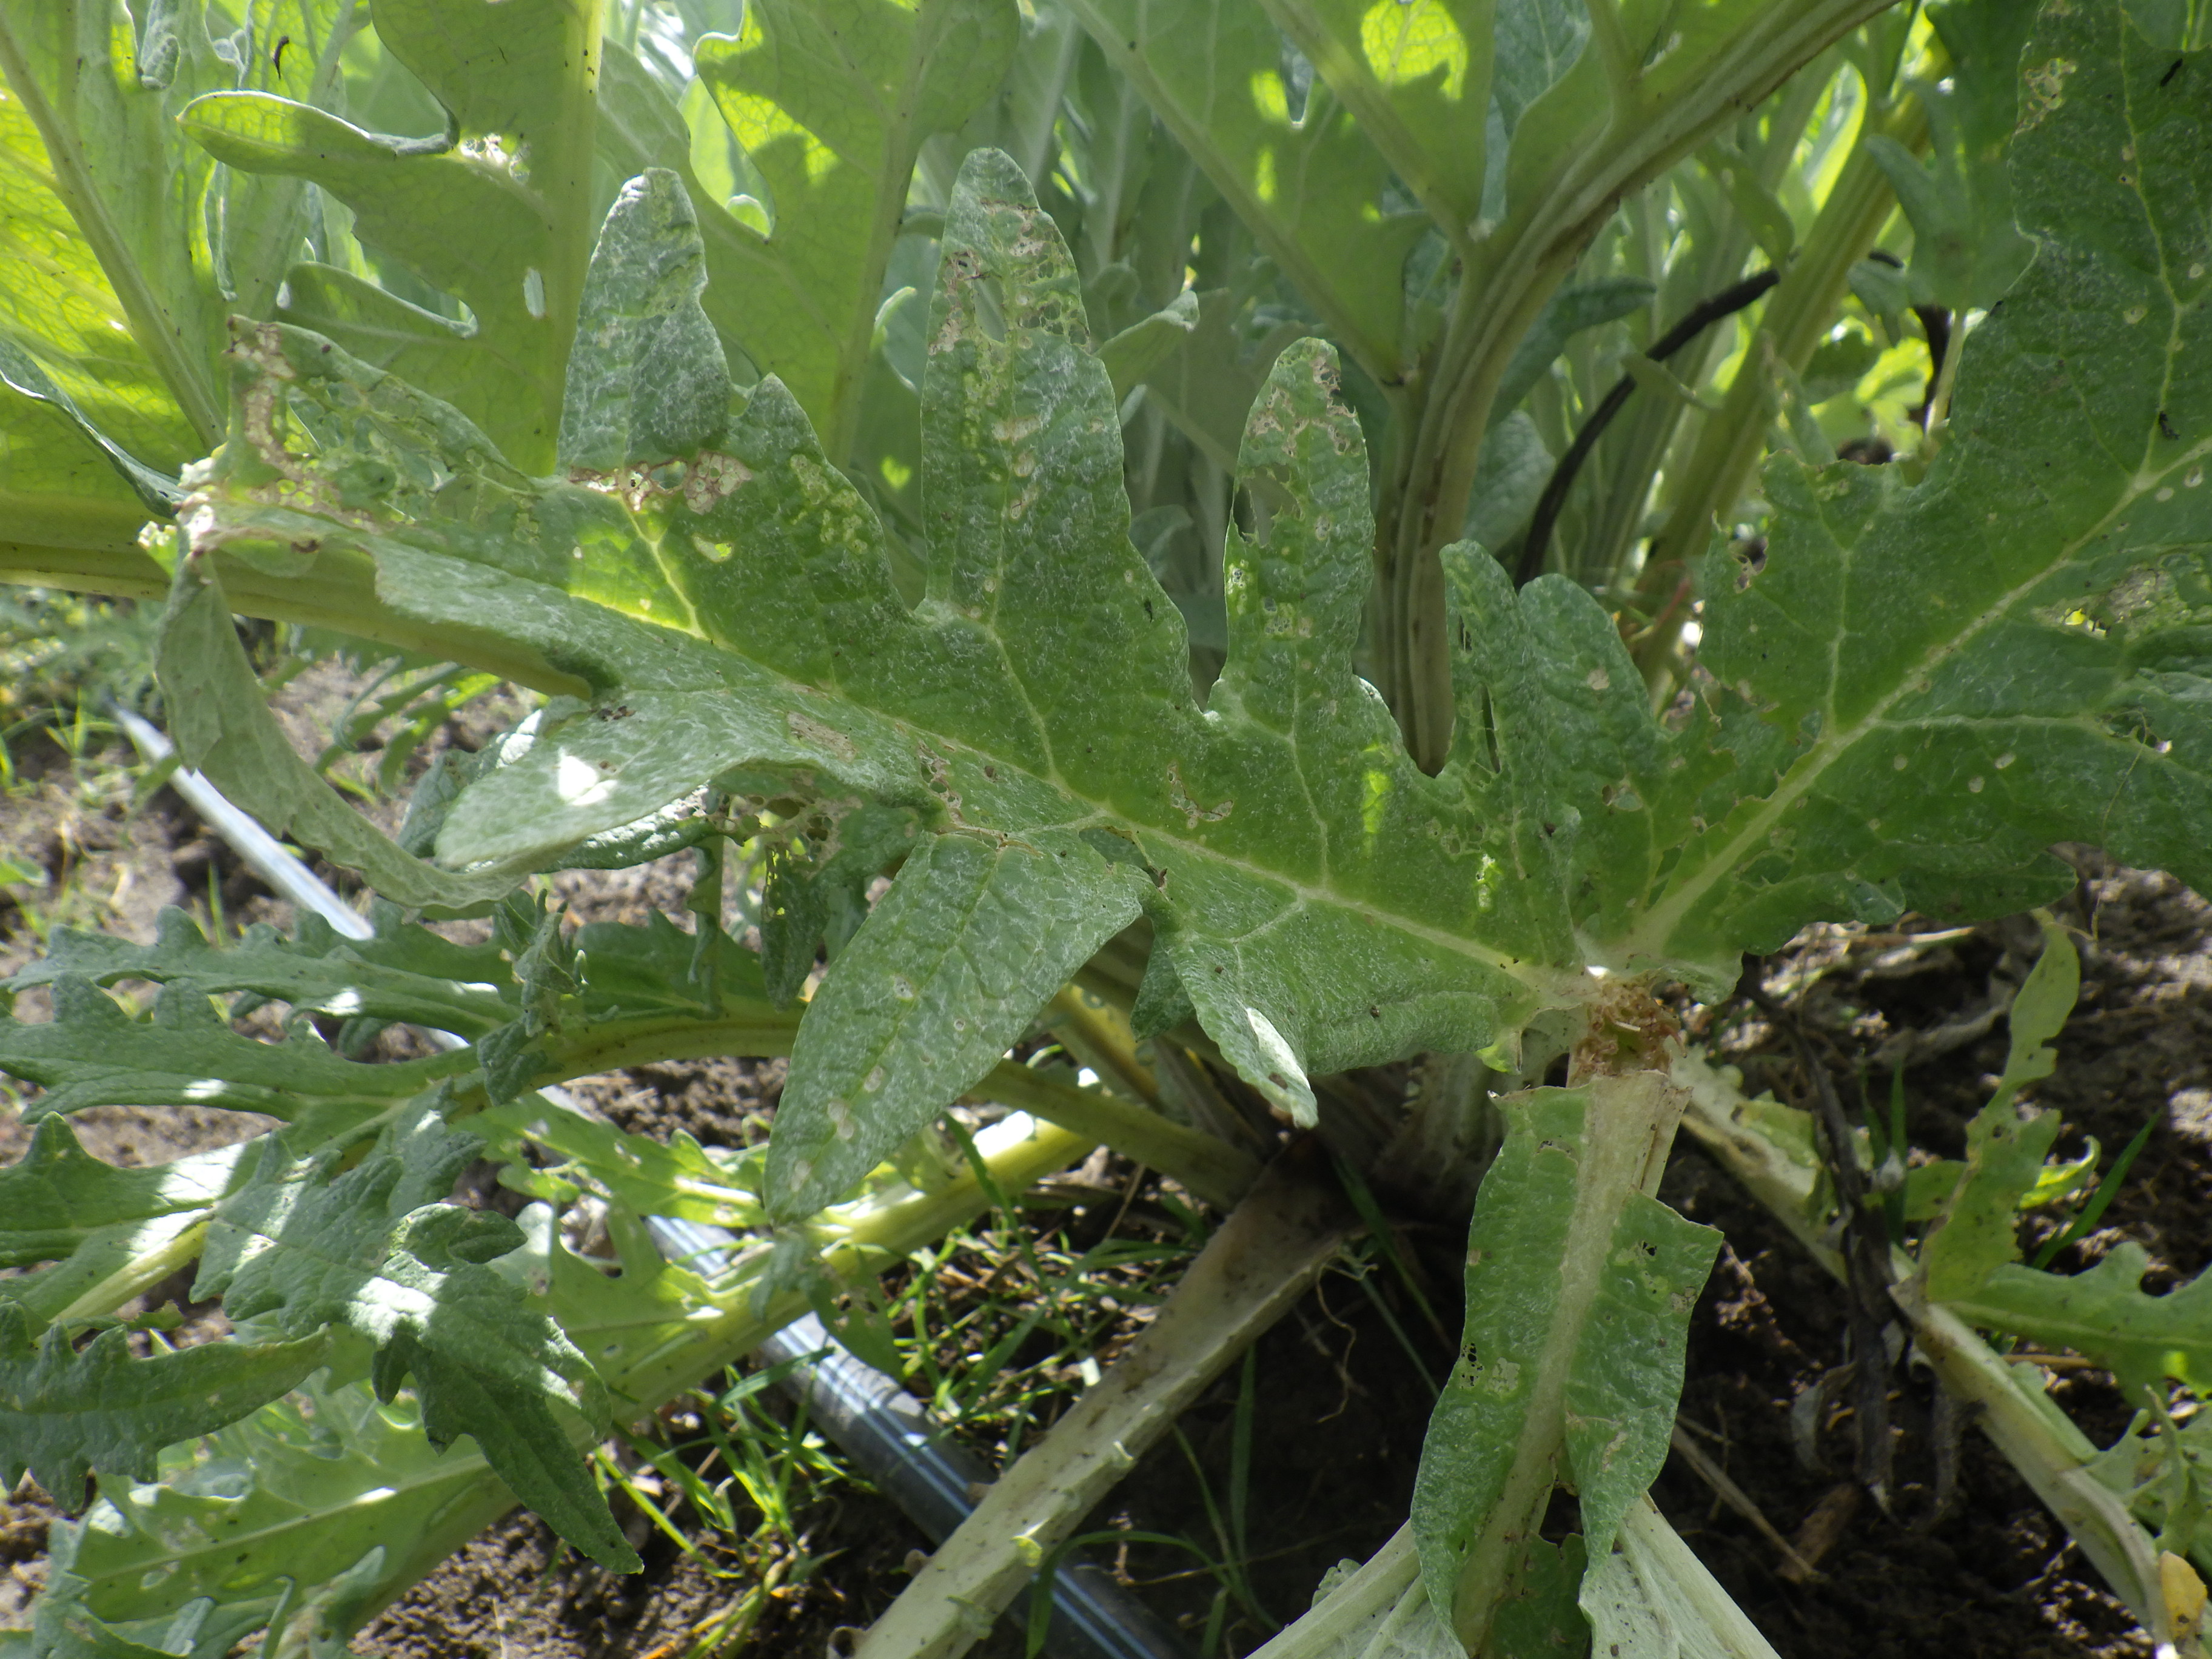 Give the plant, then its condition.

artichoke, phytophagous
